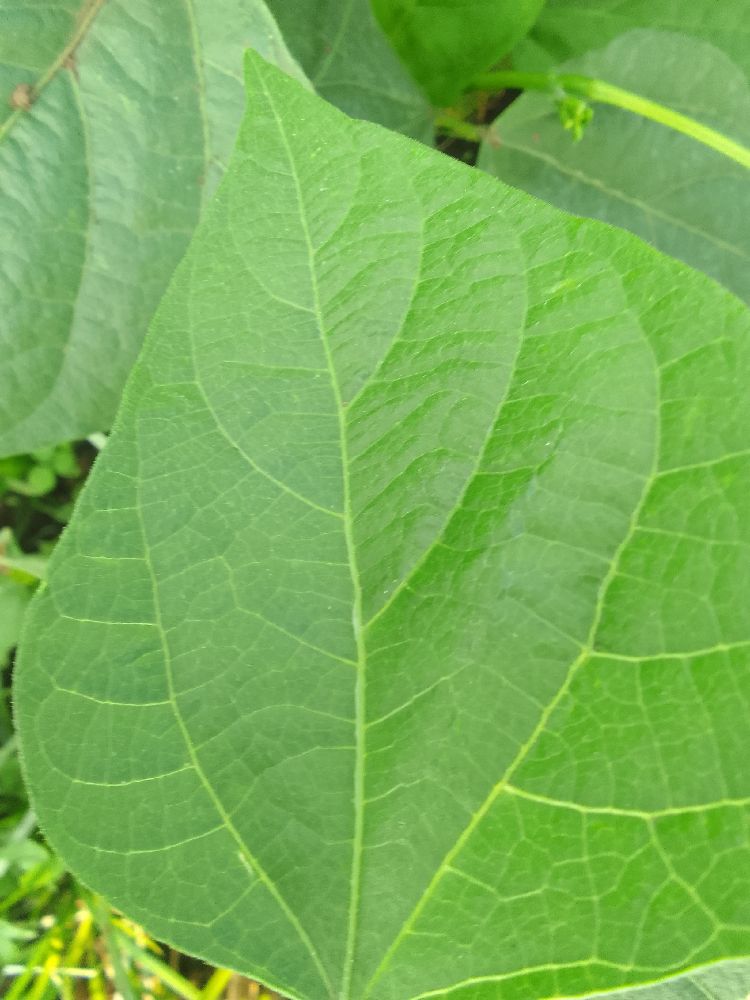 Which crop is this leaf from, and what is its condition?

common bean, healthy
